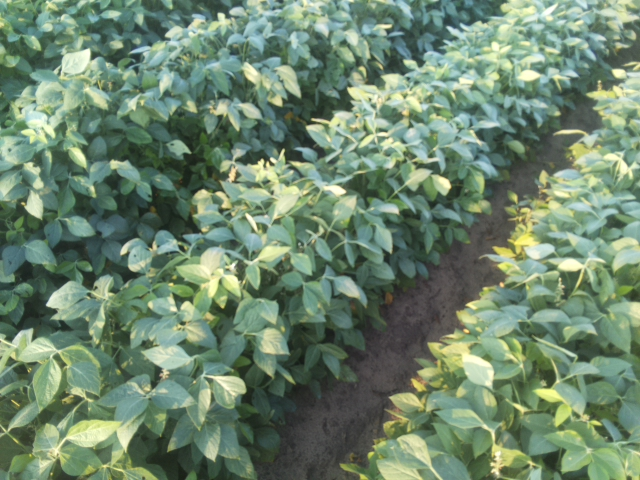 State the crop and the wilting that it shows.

soybean, leaves with no wilting
